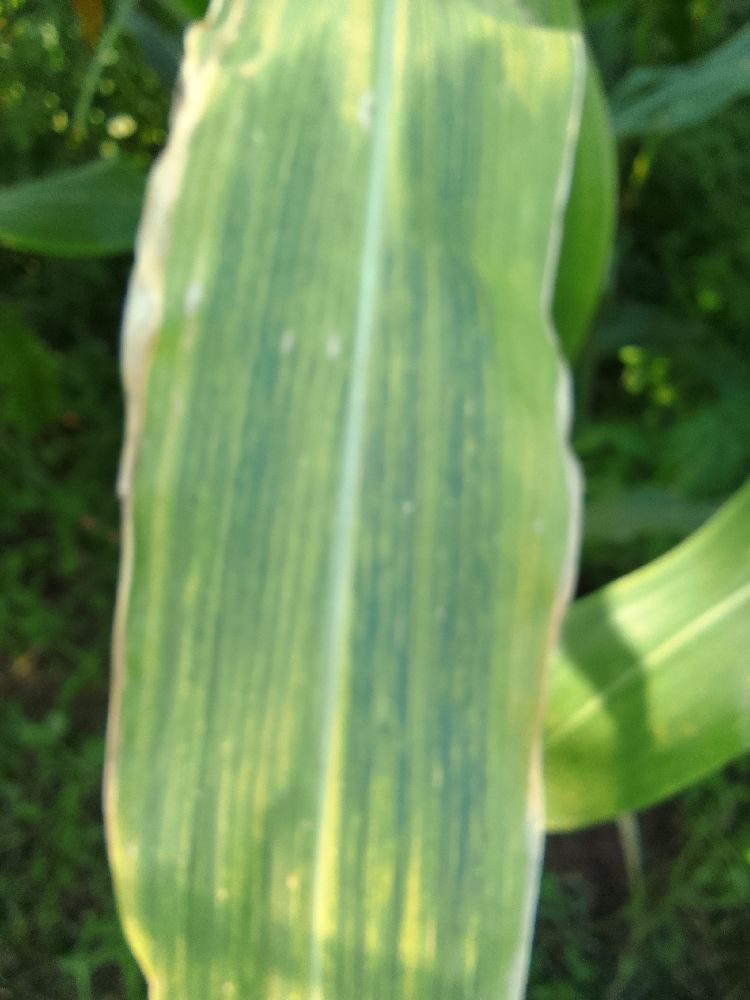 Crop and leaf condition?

maize, maize lethal necrosis
